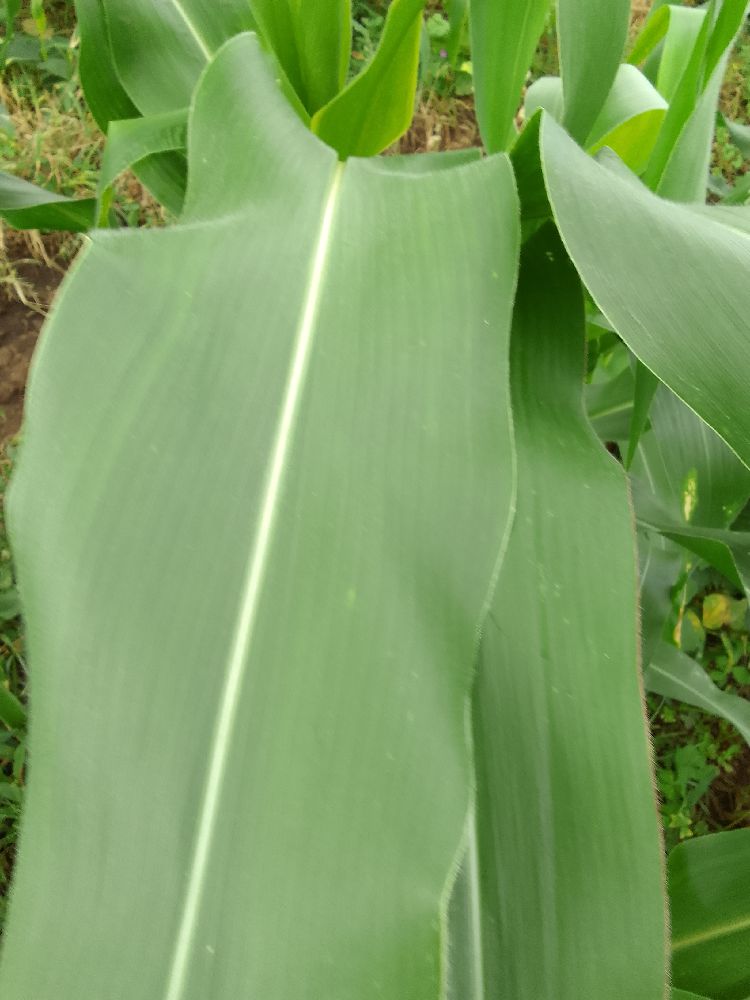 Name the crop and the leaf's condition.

maize, healthy
